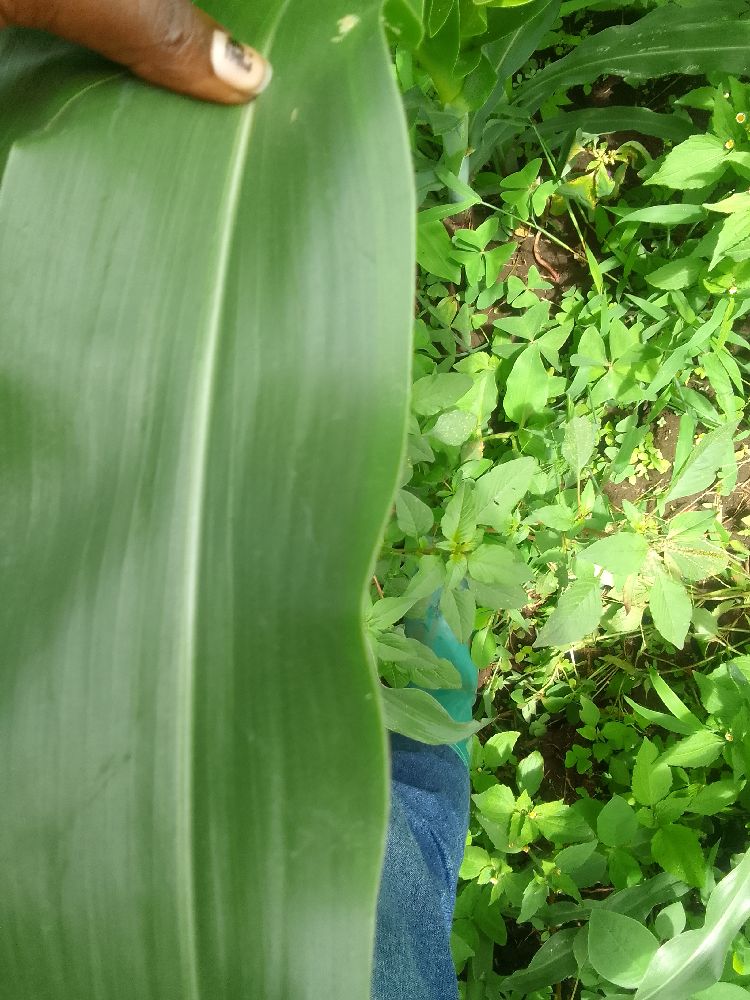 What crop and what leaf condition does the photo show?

maize, healthy
